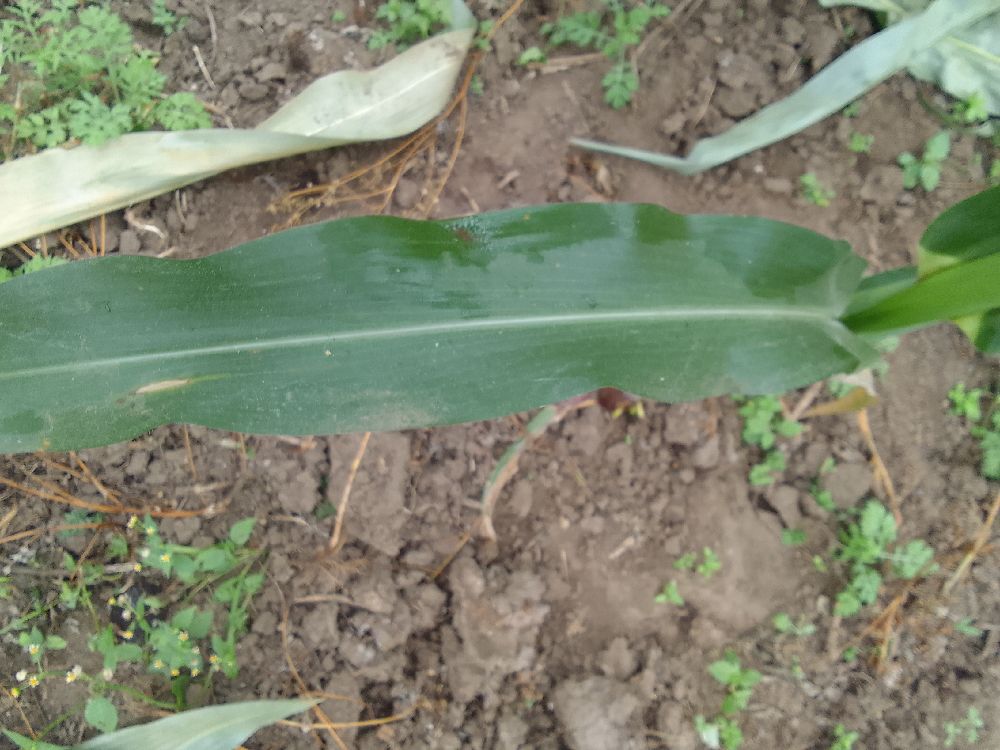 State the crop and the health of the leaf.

maize, healthy
